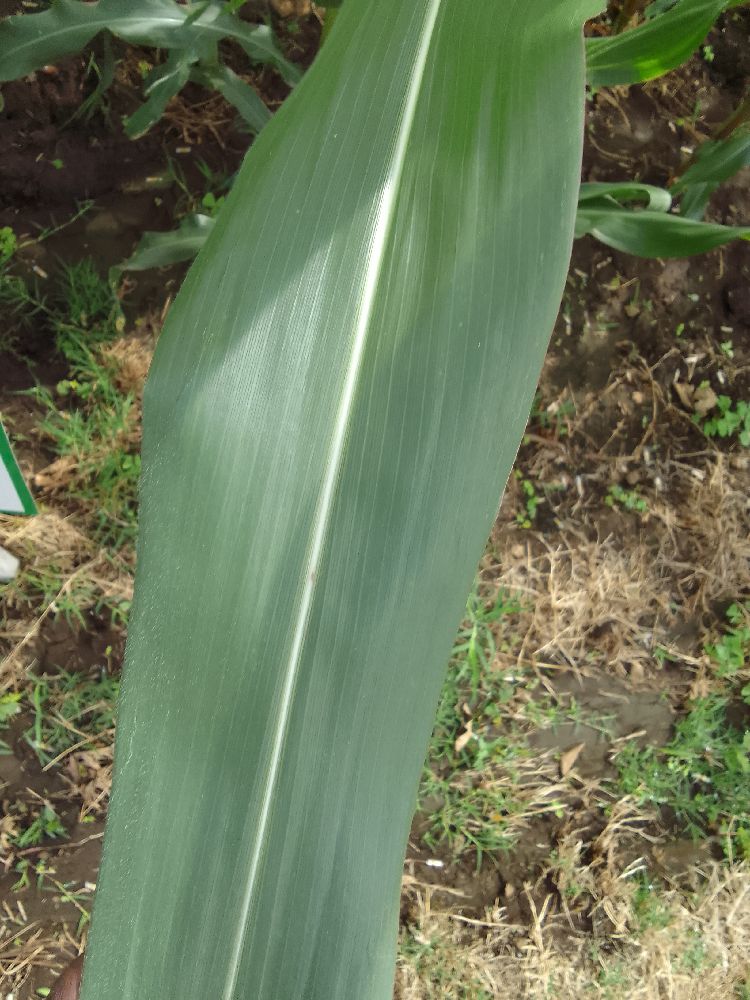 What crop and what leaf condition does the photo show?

maize, healthy
